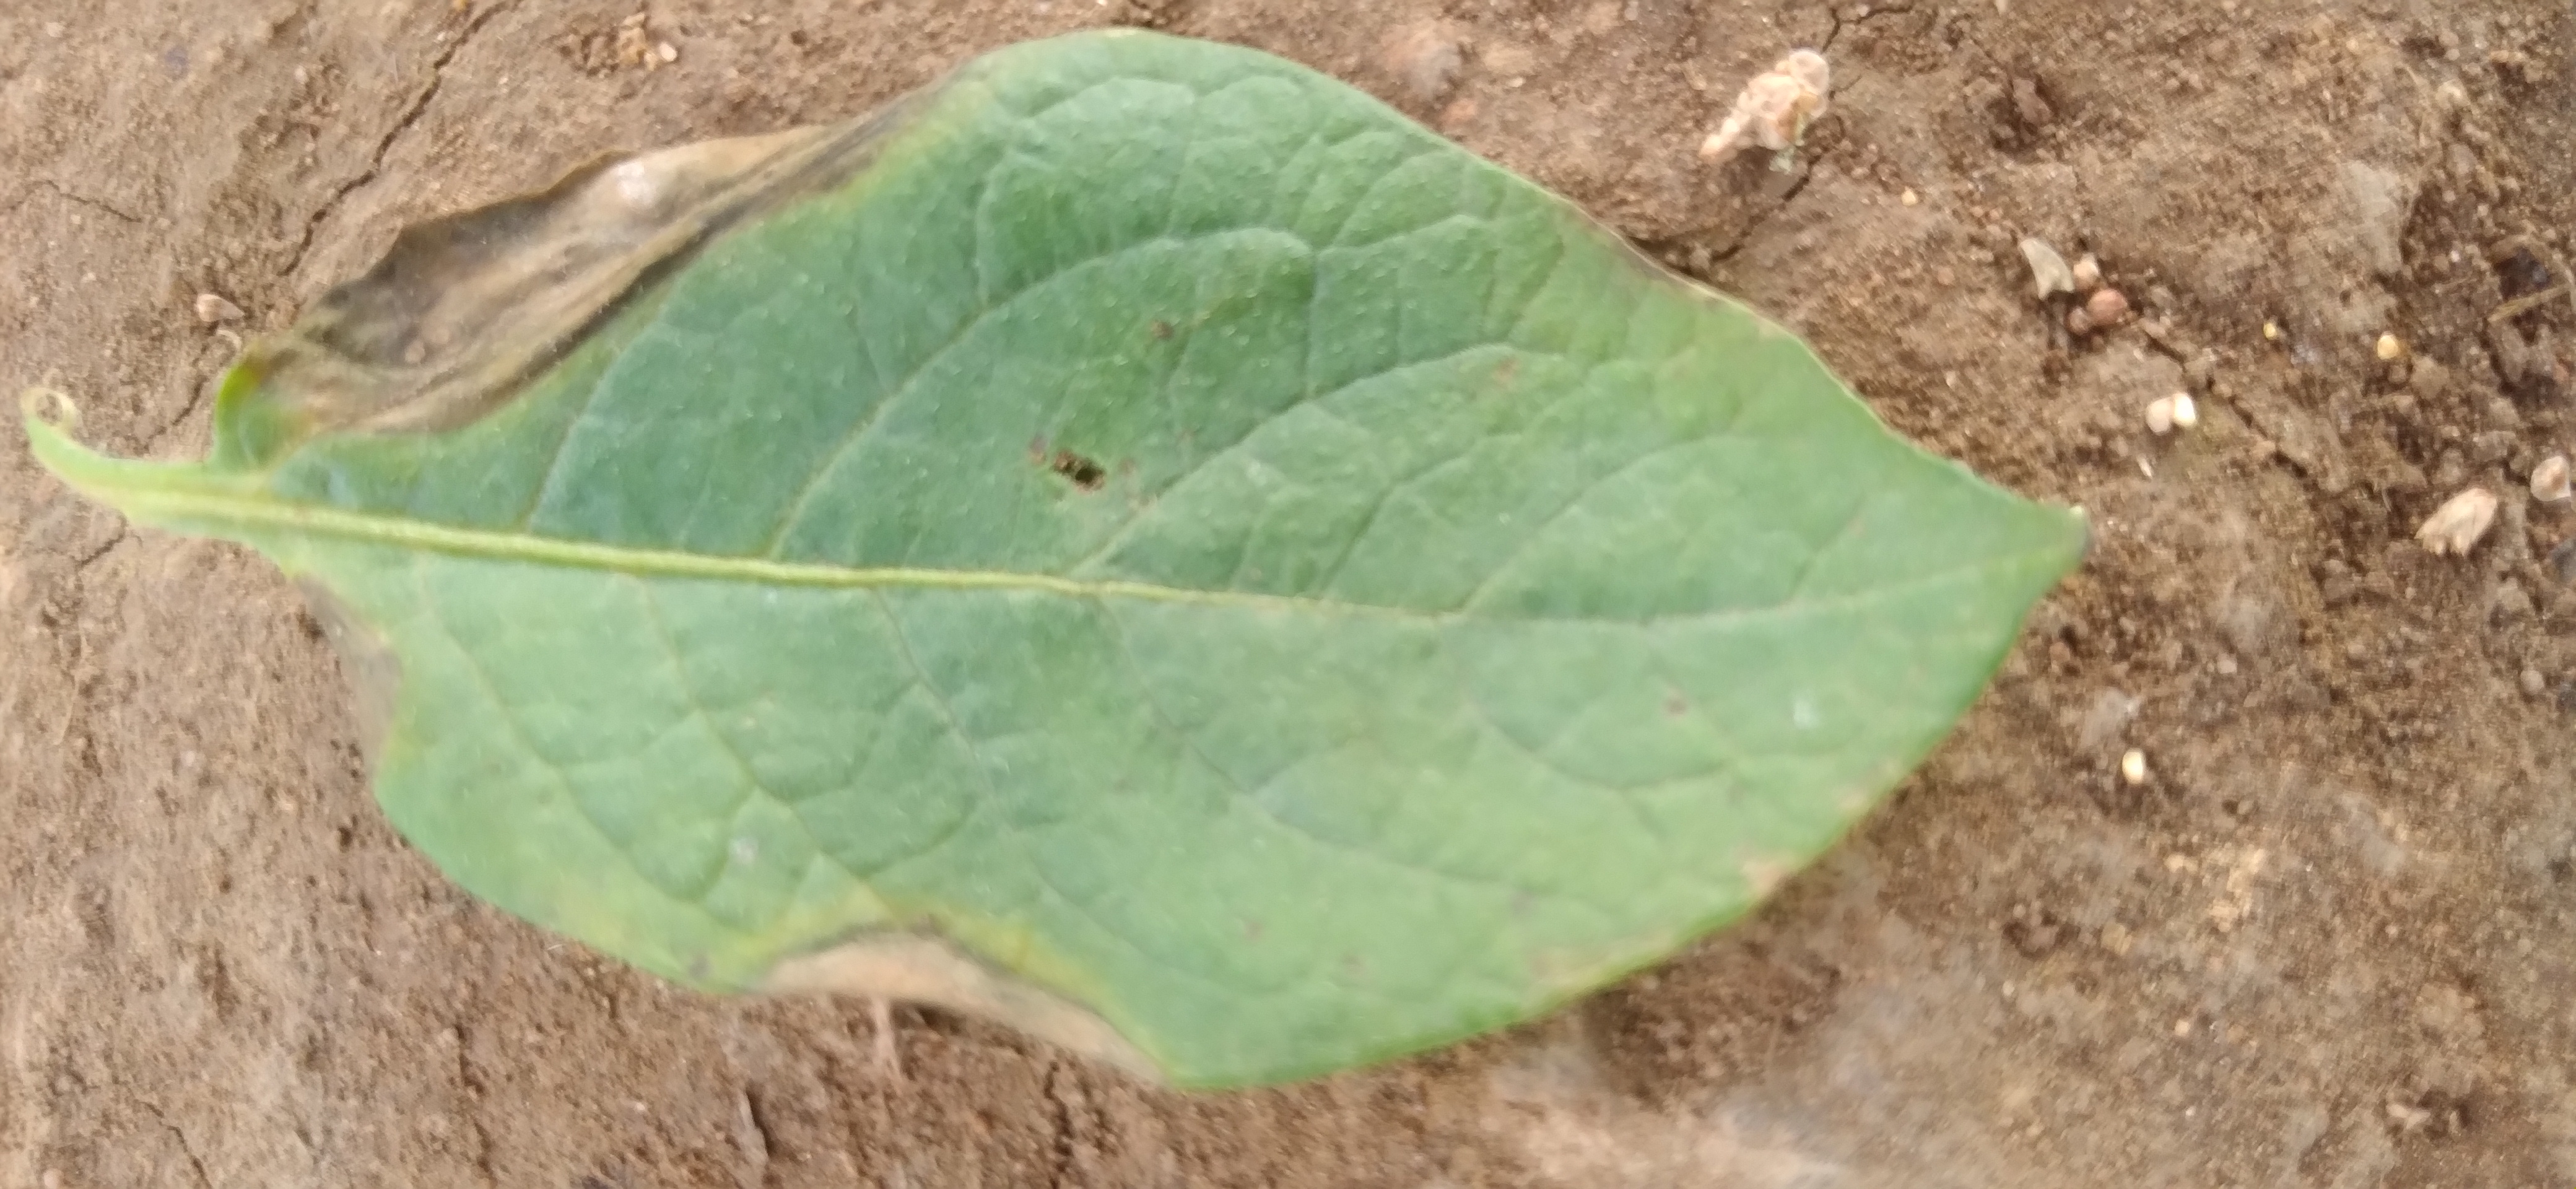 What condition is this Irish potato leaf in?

early blight
